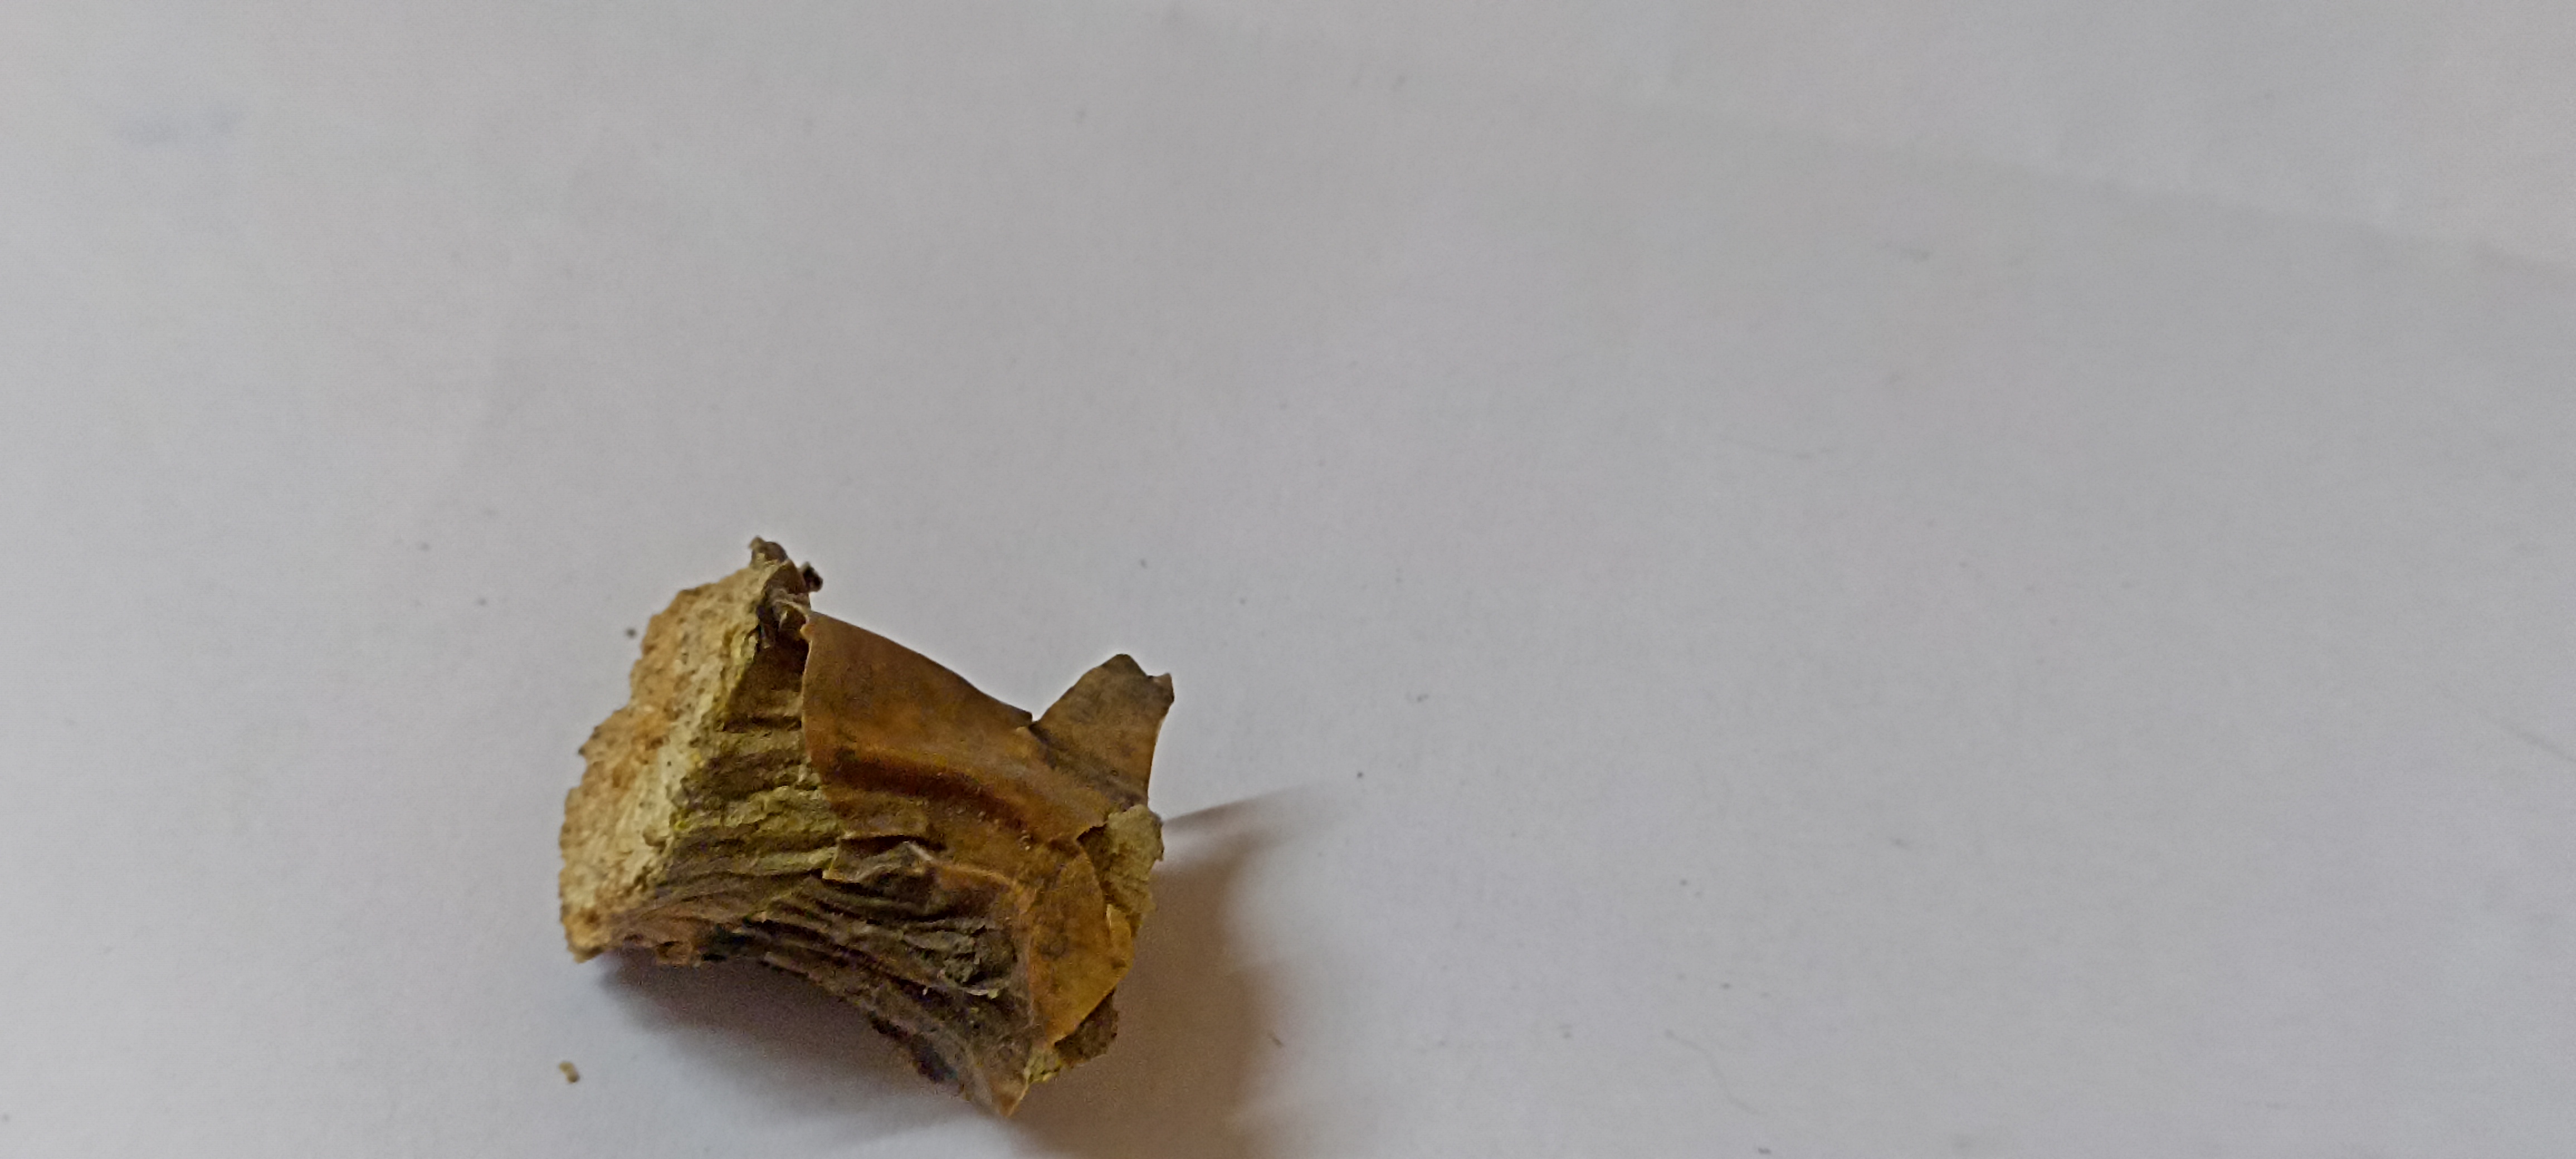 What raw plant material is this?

gulvel
